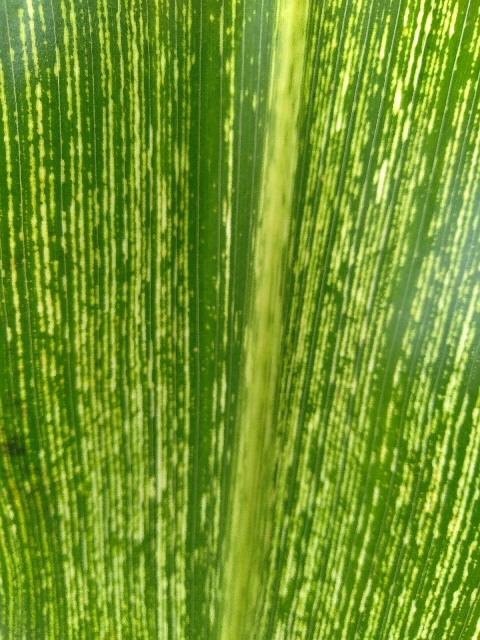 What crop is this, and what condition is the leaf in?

maize, maize streak virus
